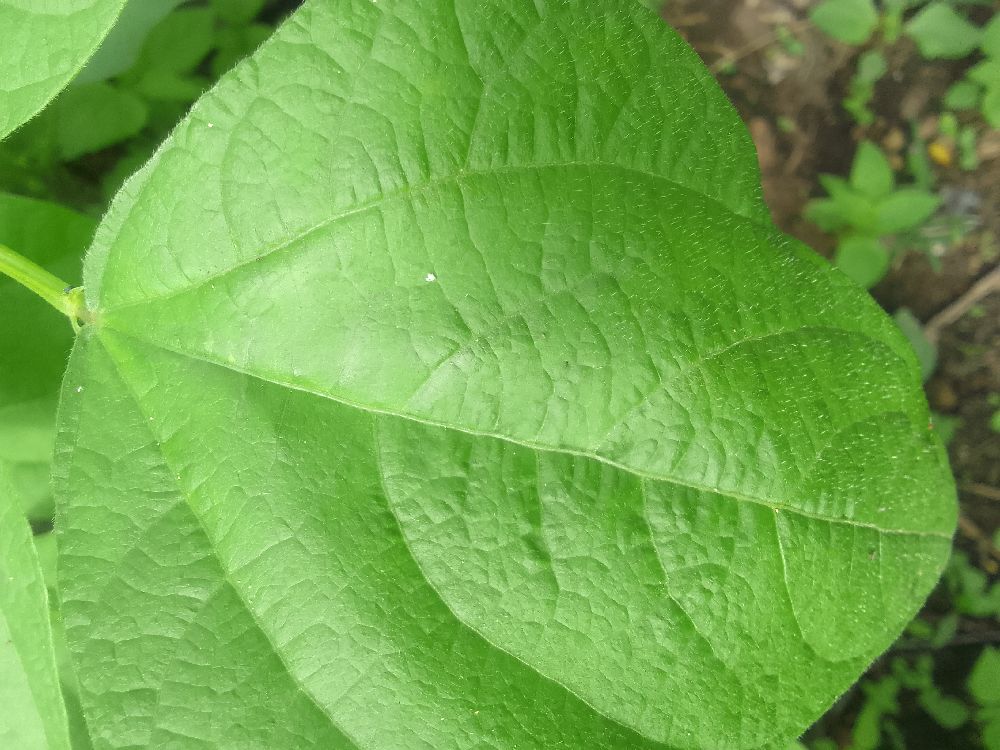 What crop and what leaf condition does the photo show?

common bean, healthy
